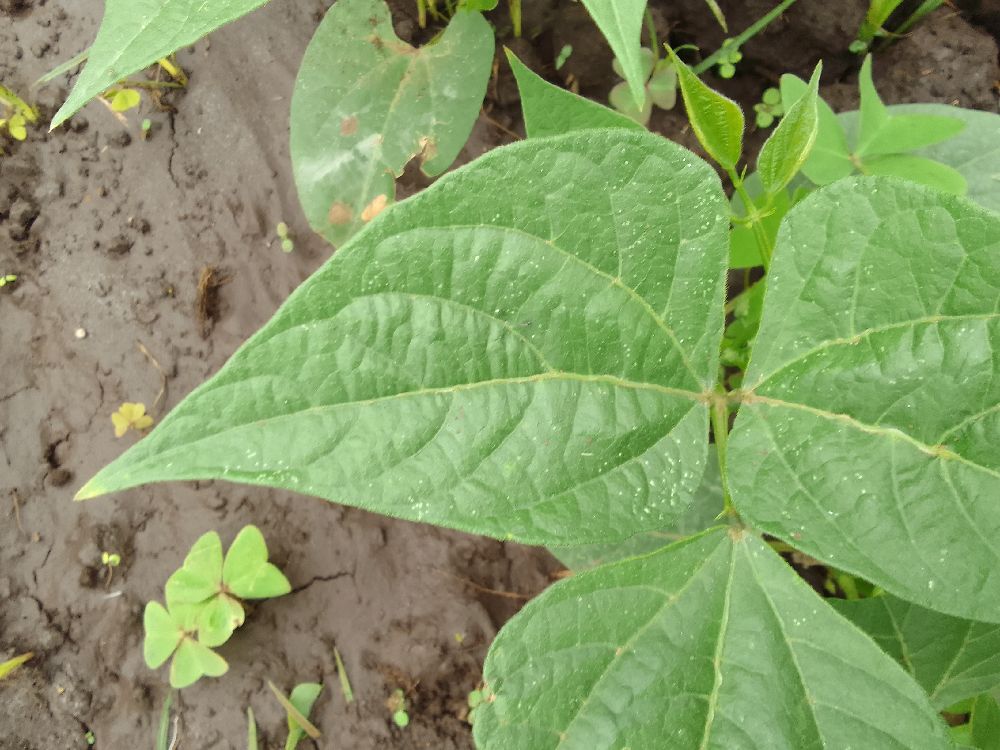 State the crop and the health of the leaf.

common bean, healthy
